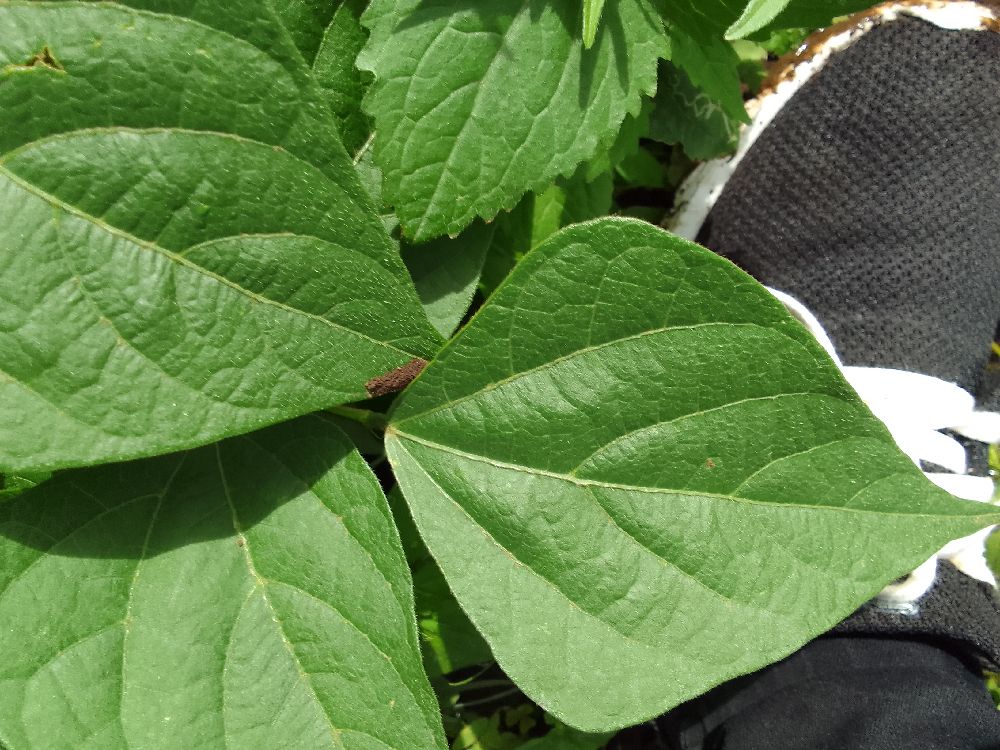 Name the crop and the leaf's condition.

common bean, healthy
